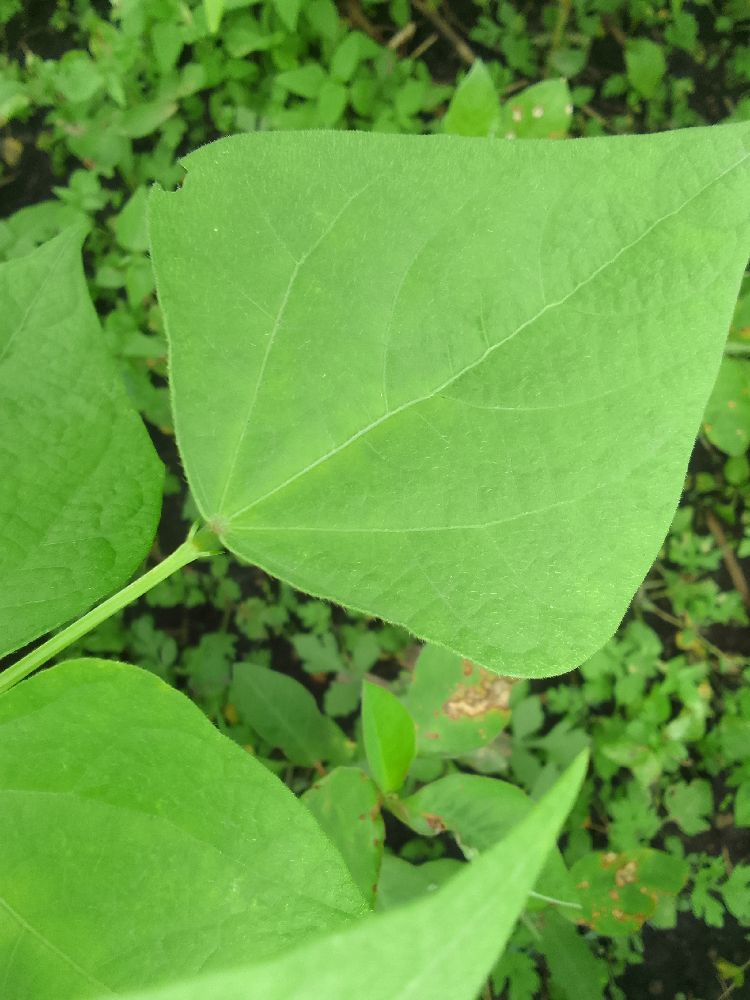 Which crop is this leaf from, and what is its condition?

common bean, healthy
